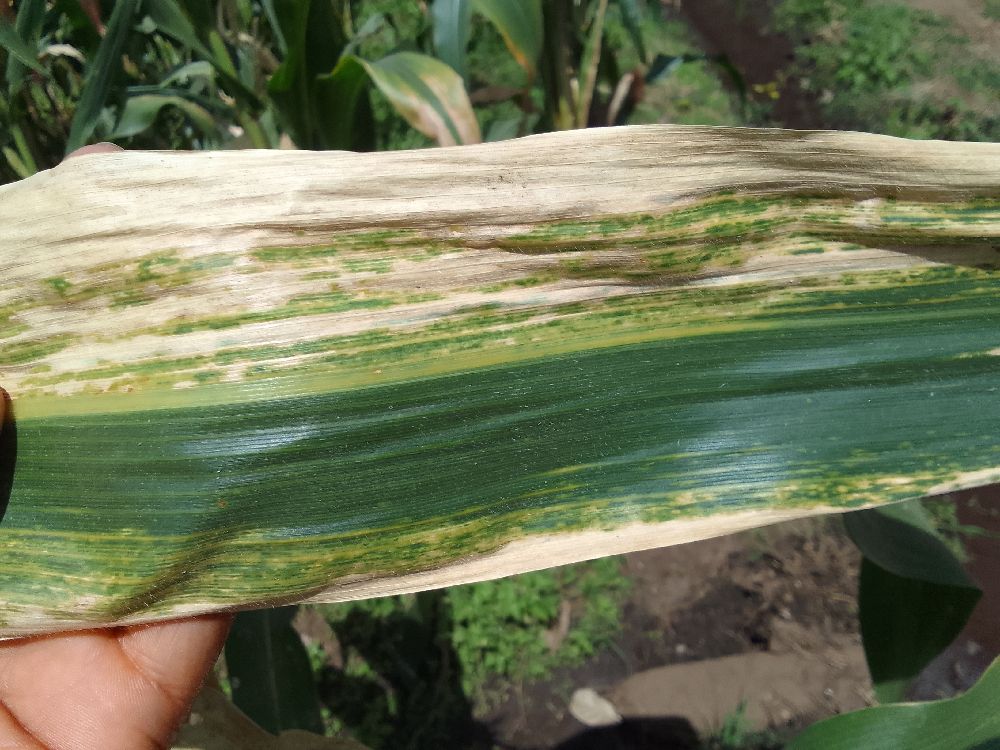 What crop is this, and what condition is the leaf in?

maize, maize lethal necrosis
